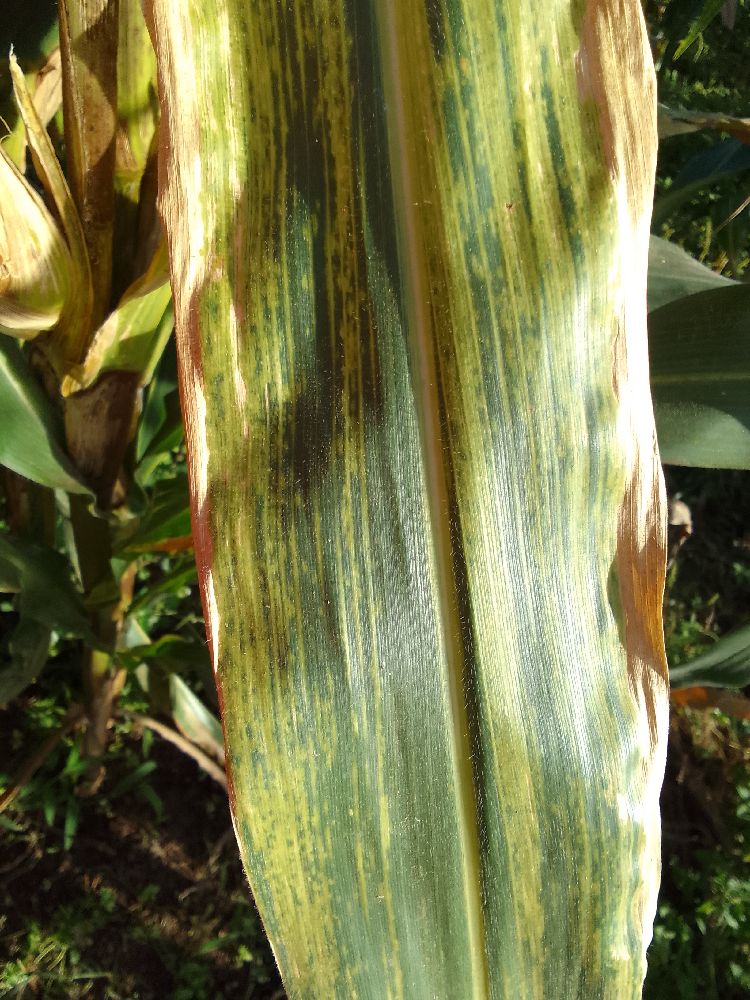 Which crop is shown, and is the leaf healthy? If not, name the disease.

maize, maize lethal necrosis
